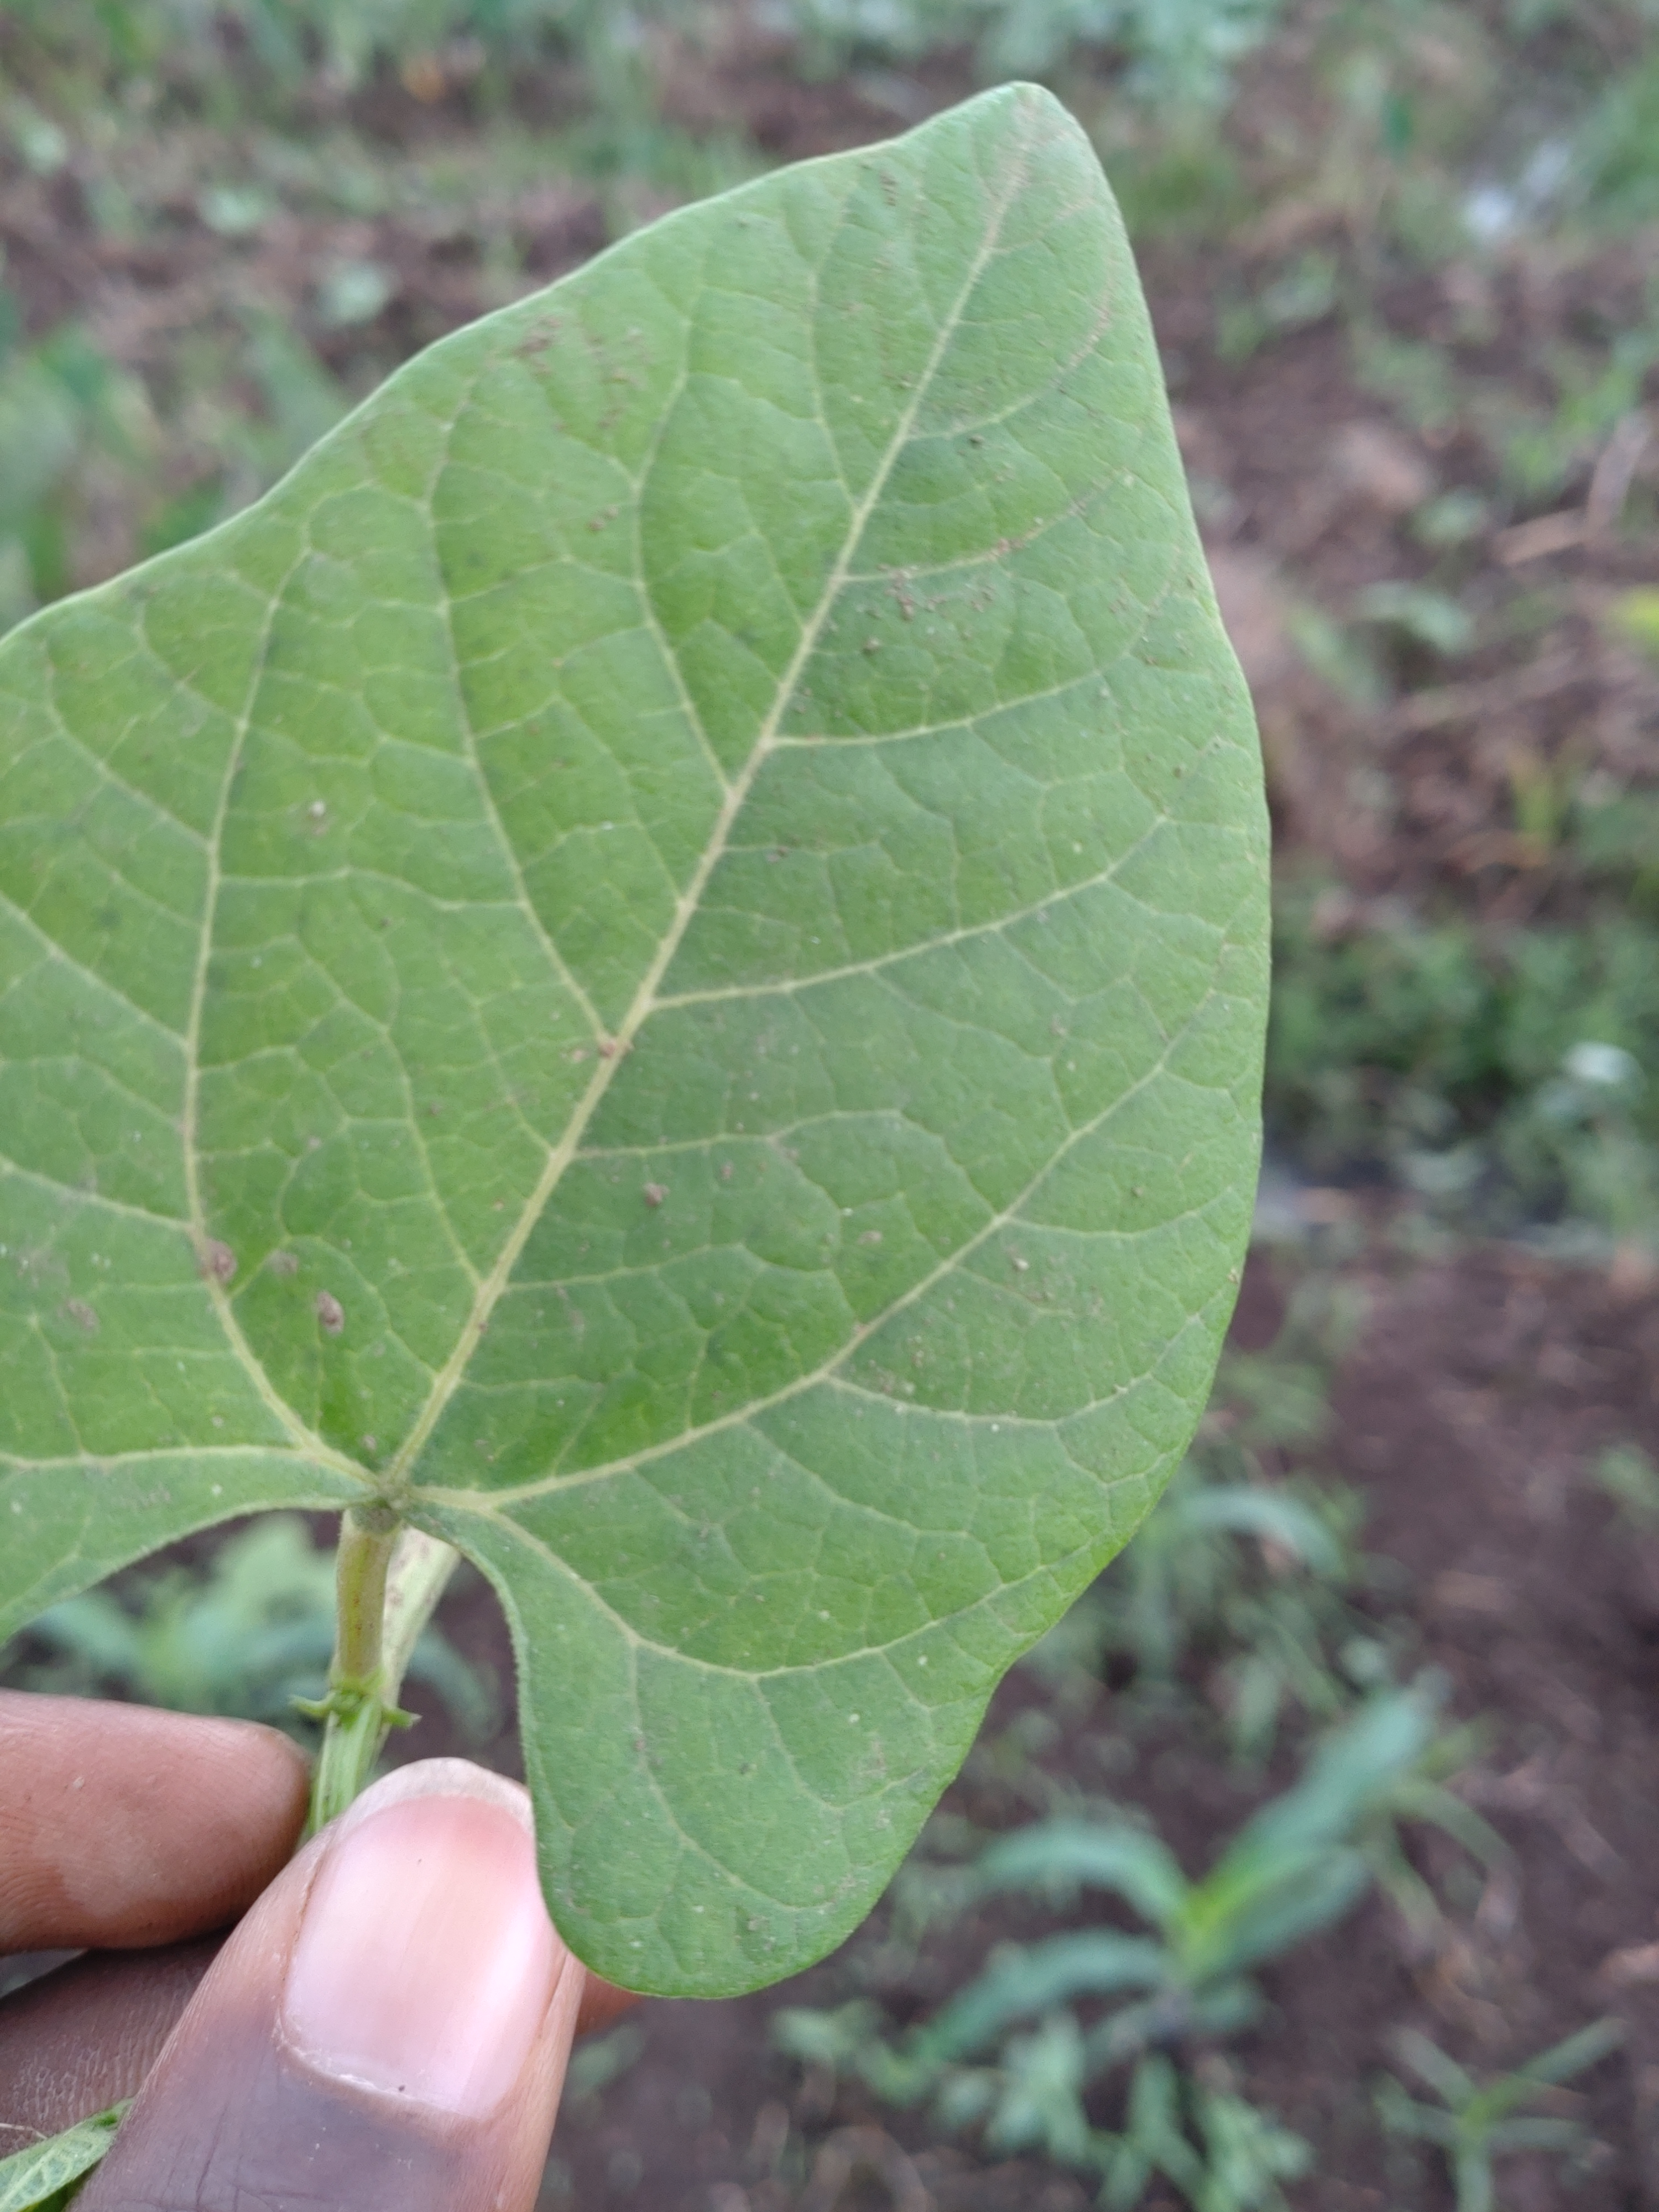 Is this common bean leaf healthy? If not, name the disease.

healthy
